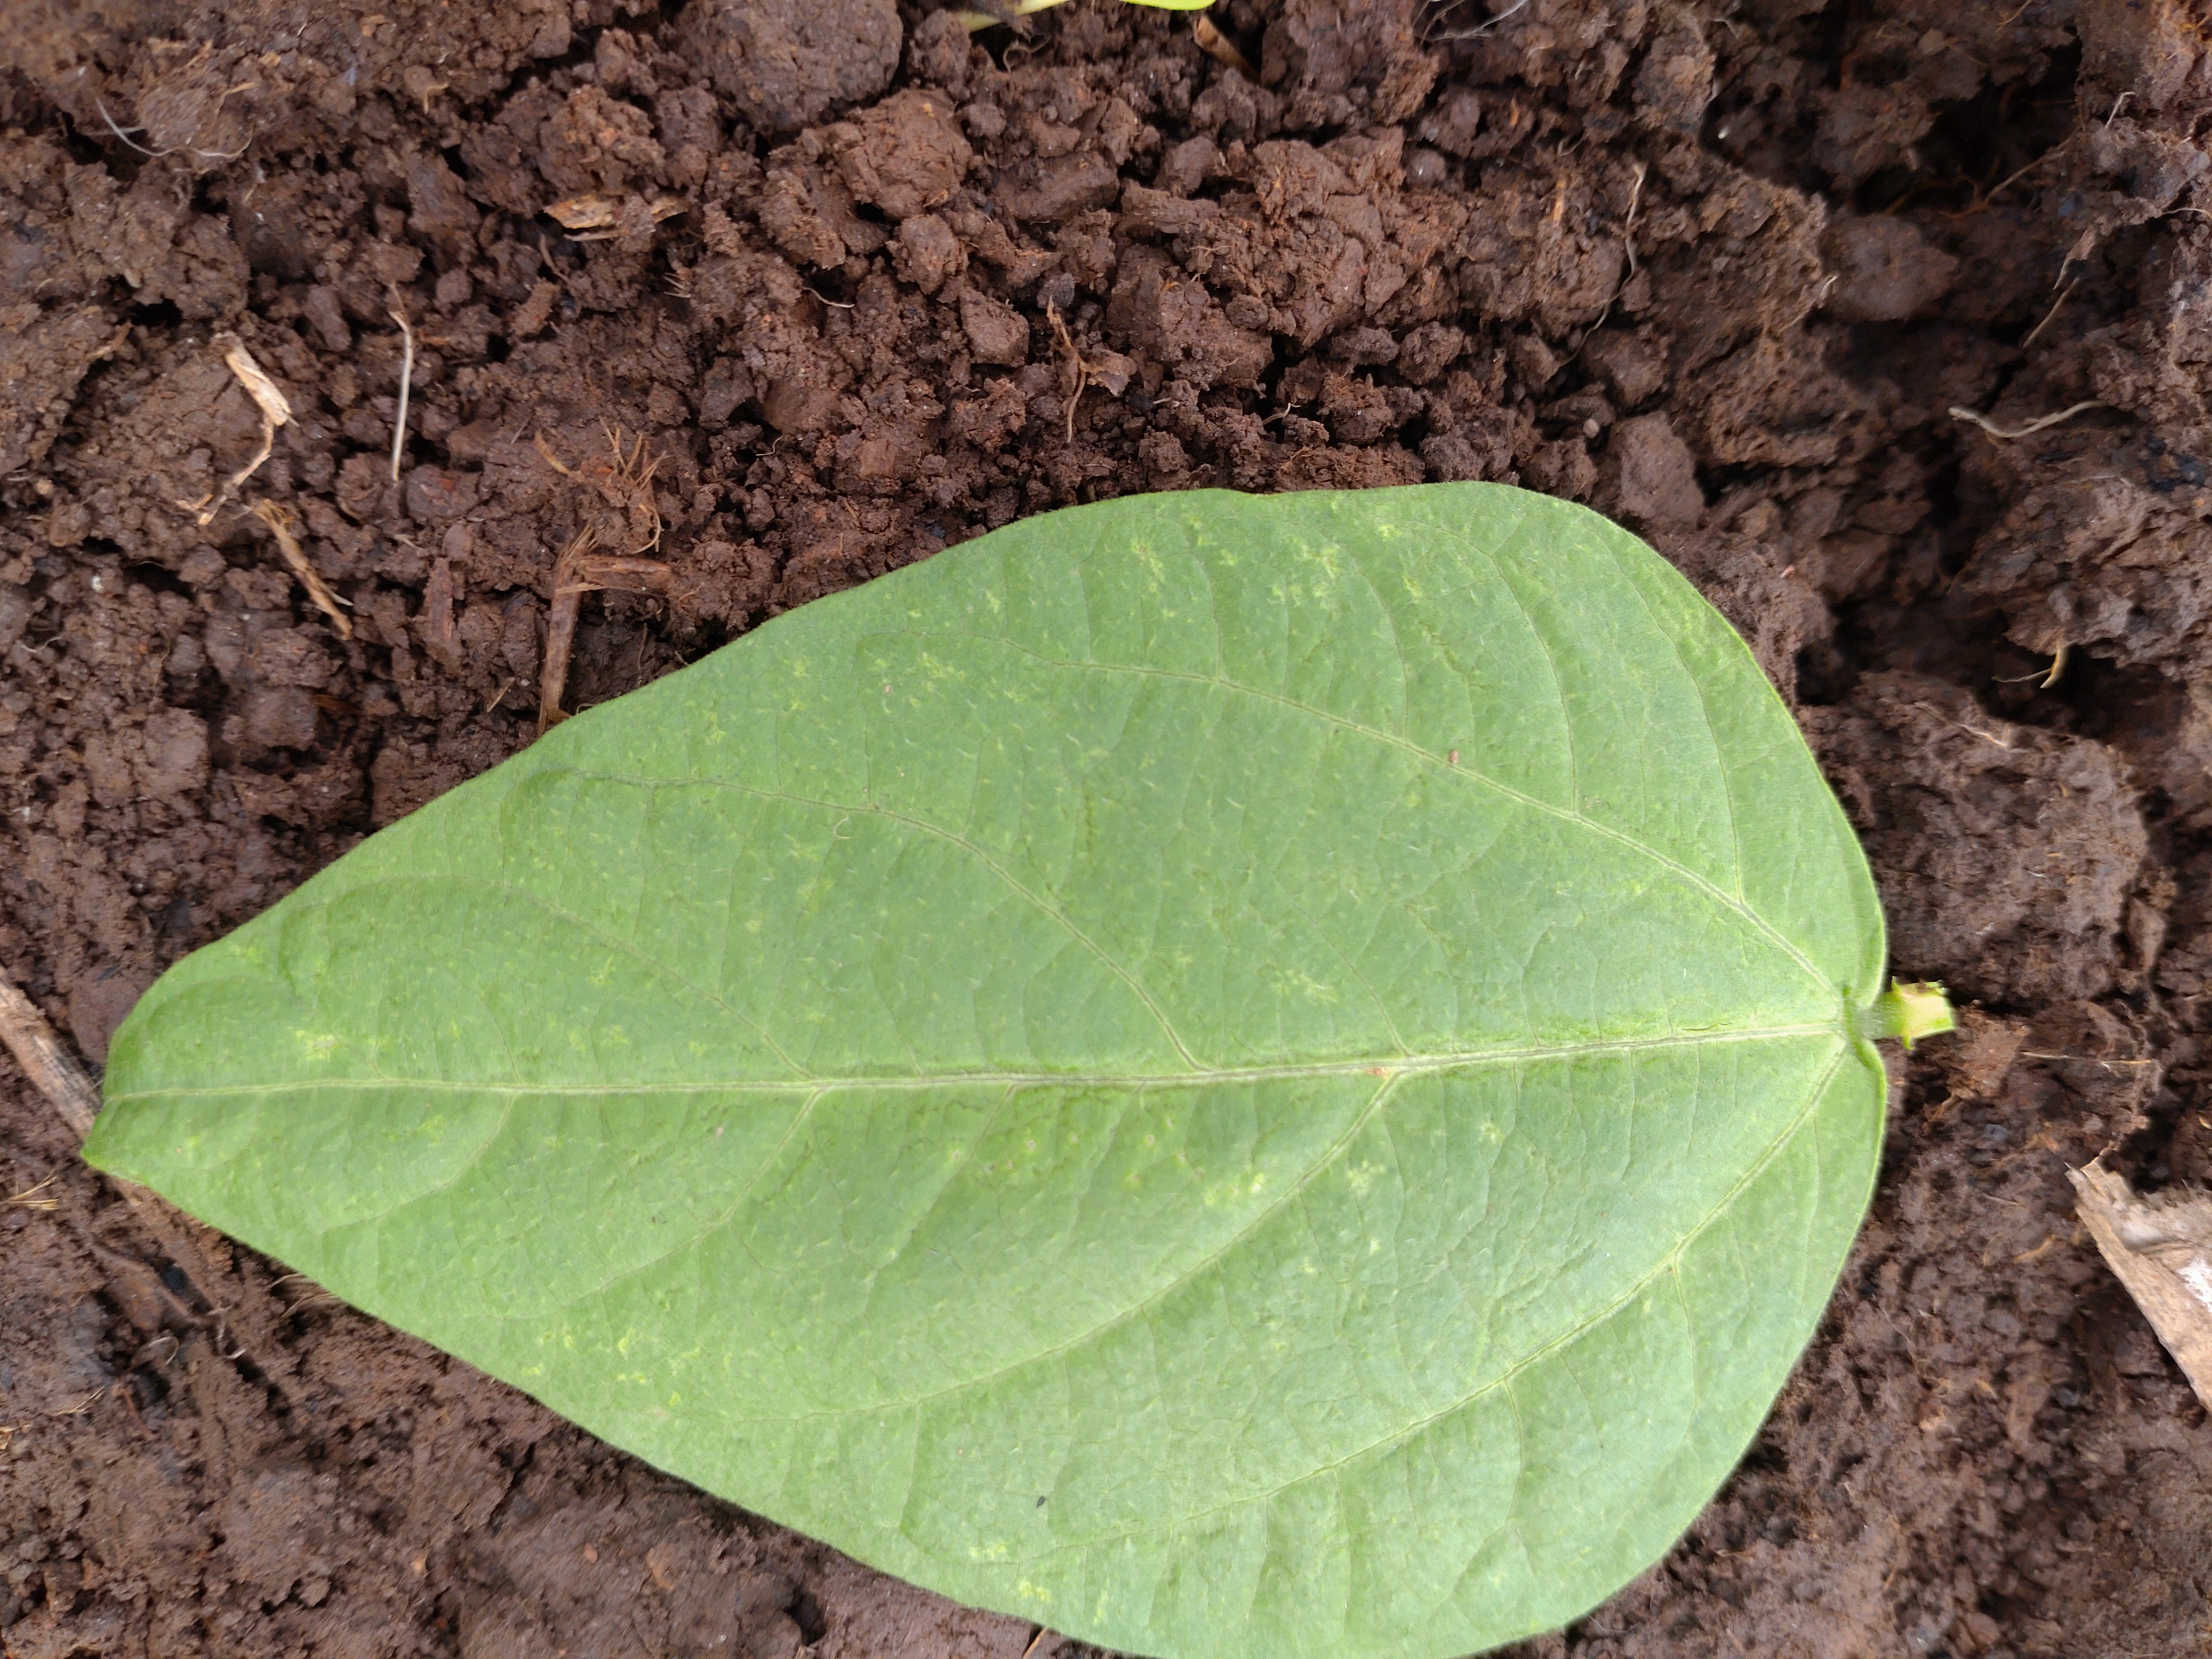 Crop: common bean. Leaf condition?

healthy
